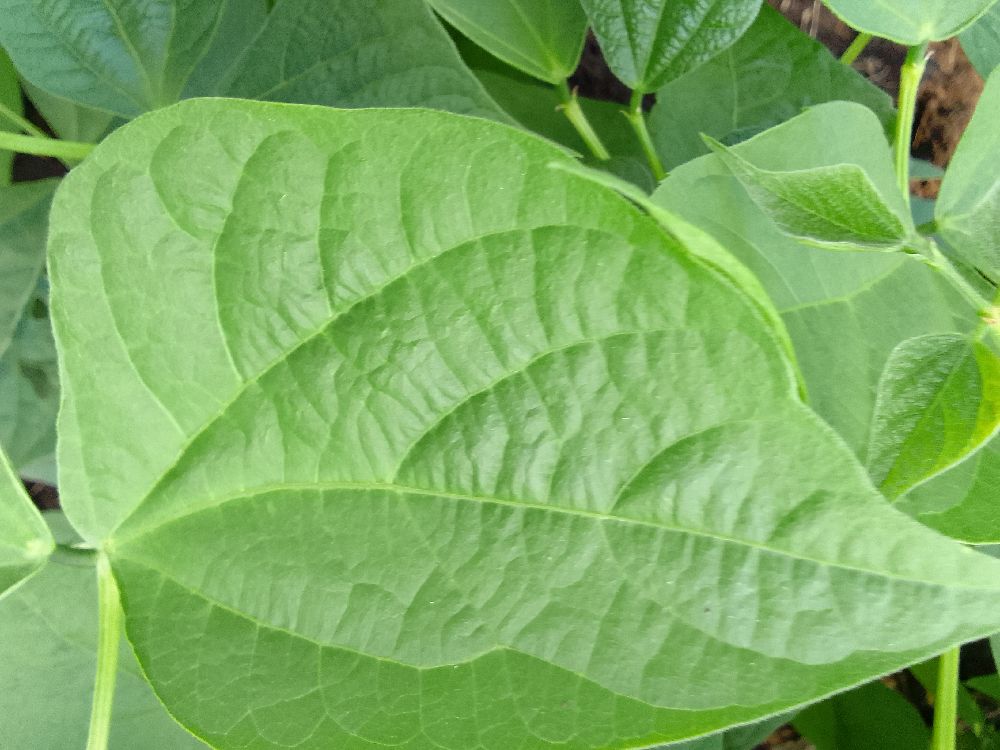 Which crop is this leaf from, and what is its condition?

common bean, healthy
